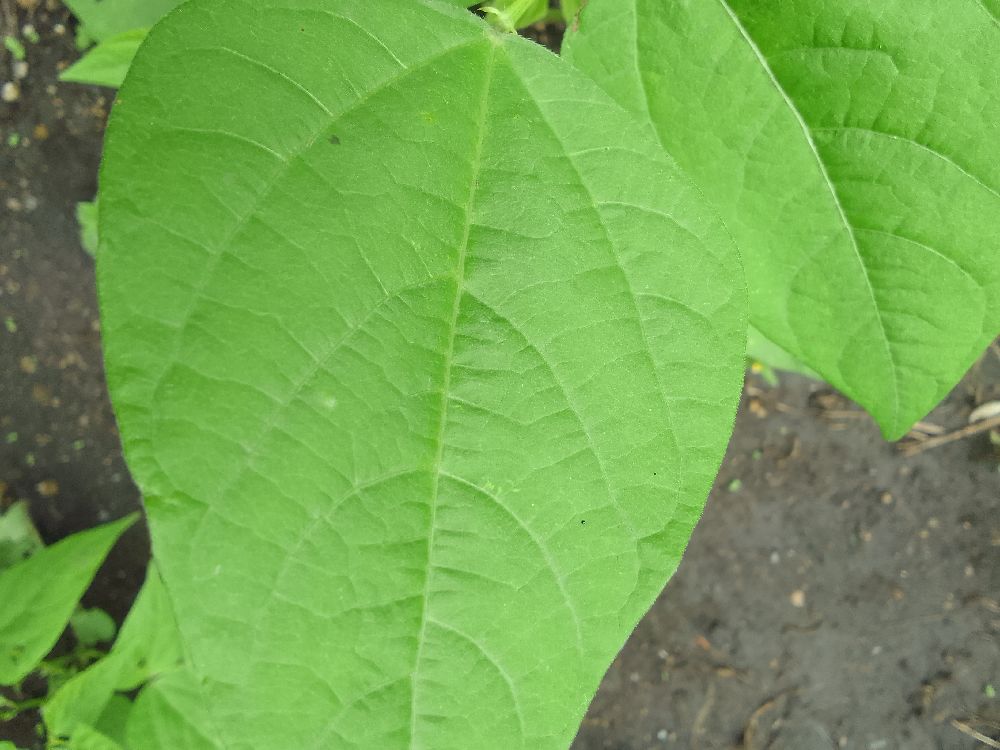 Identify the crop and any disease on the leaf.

common bean, healthy
